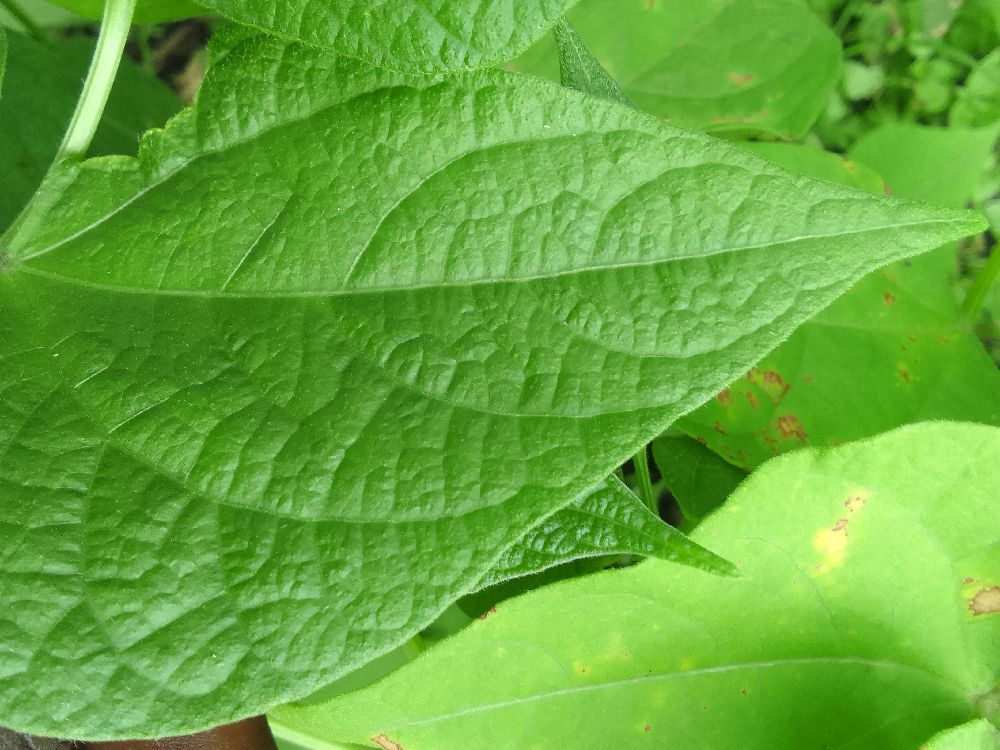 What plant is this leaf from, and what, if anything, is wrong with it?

common bean, healthy
